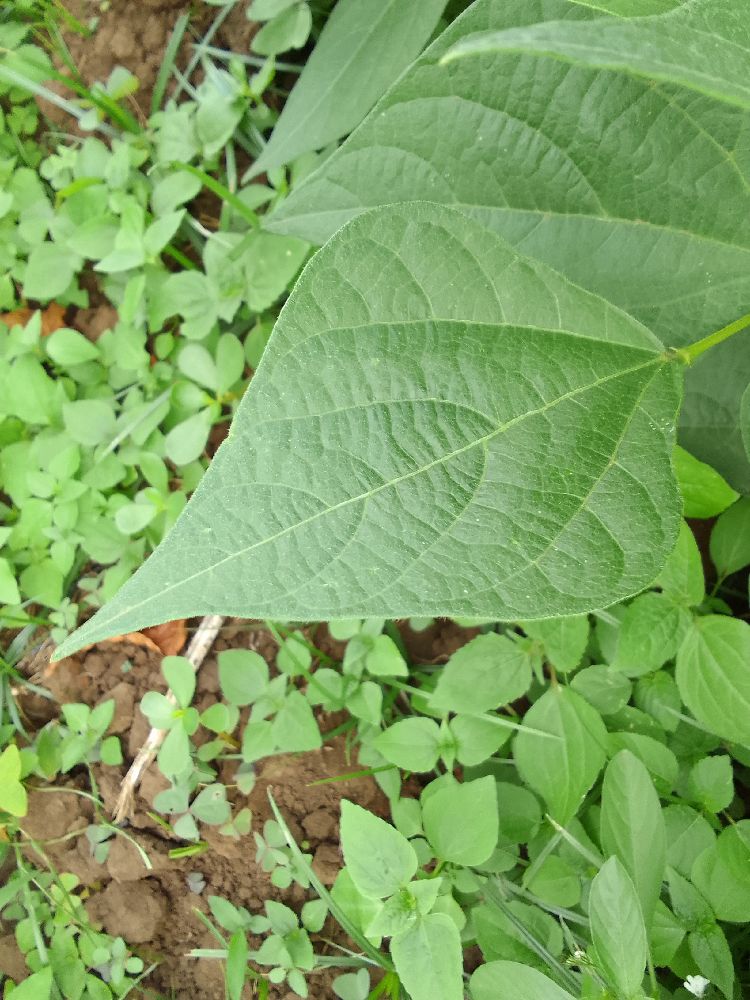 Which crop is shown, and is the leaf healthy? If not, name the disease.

common bean, healthy
